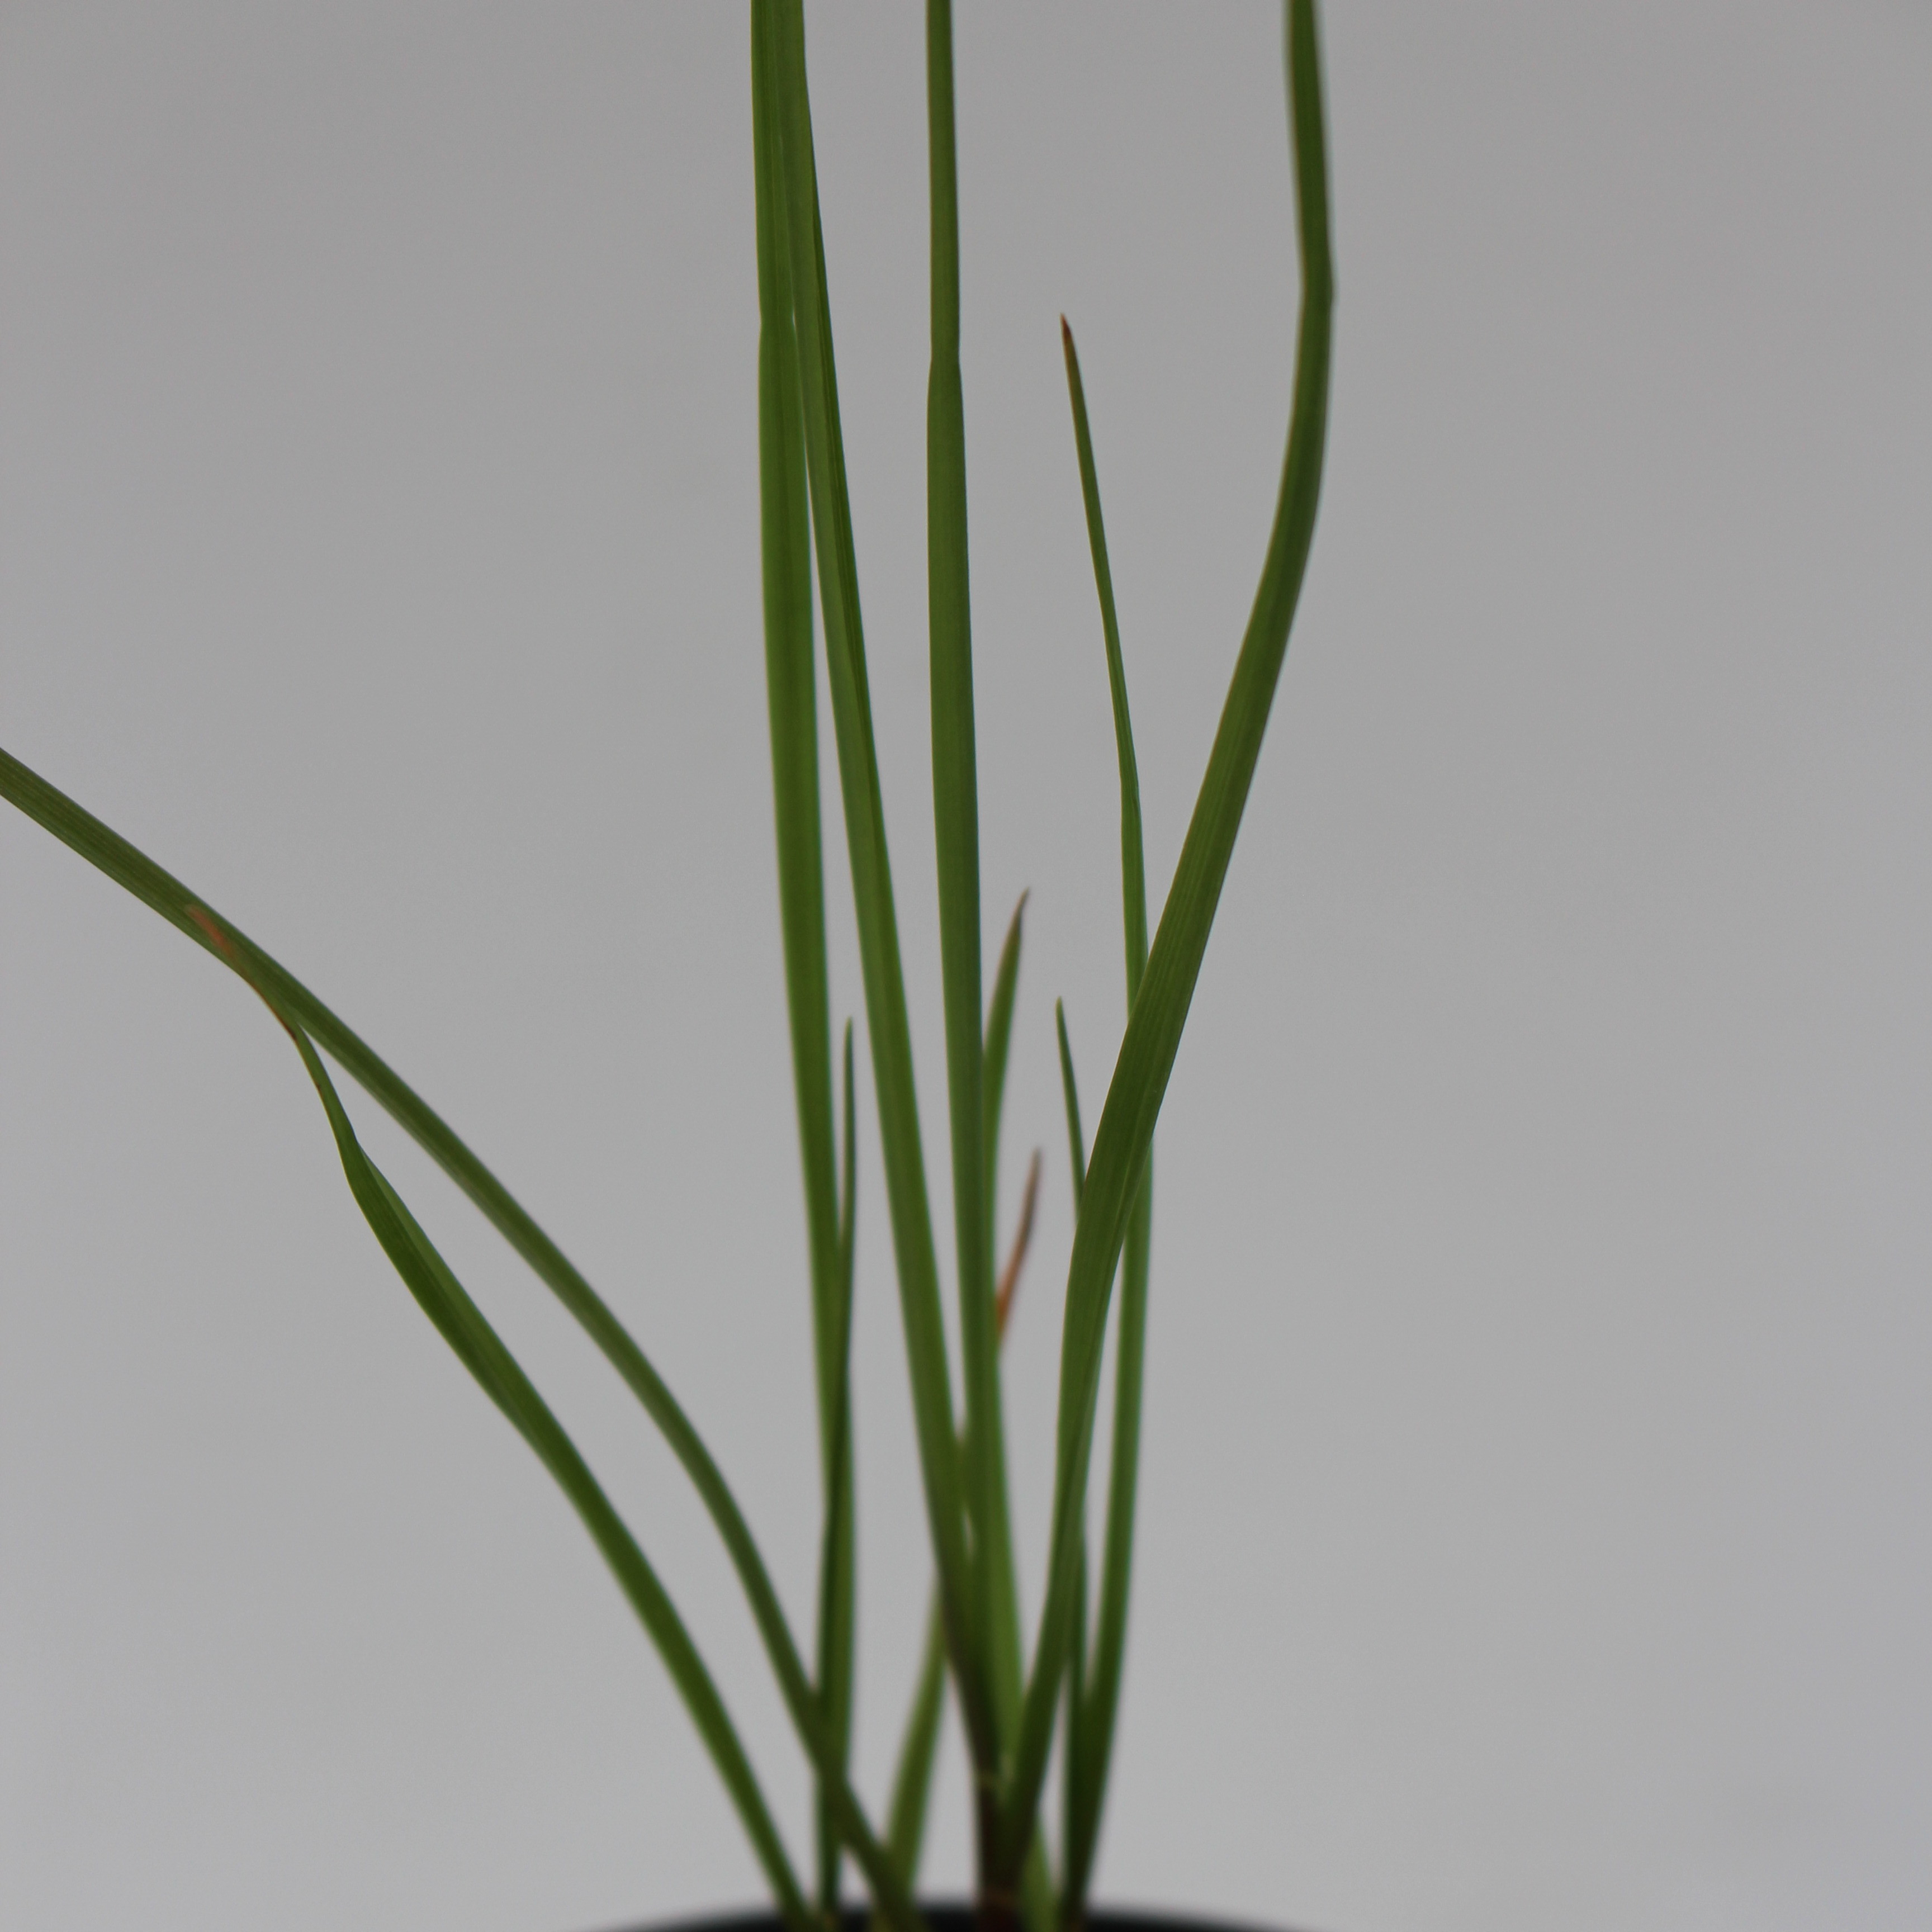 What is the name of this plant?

Lolium multiflorum
